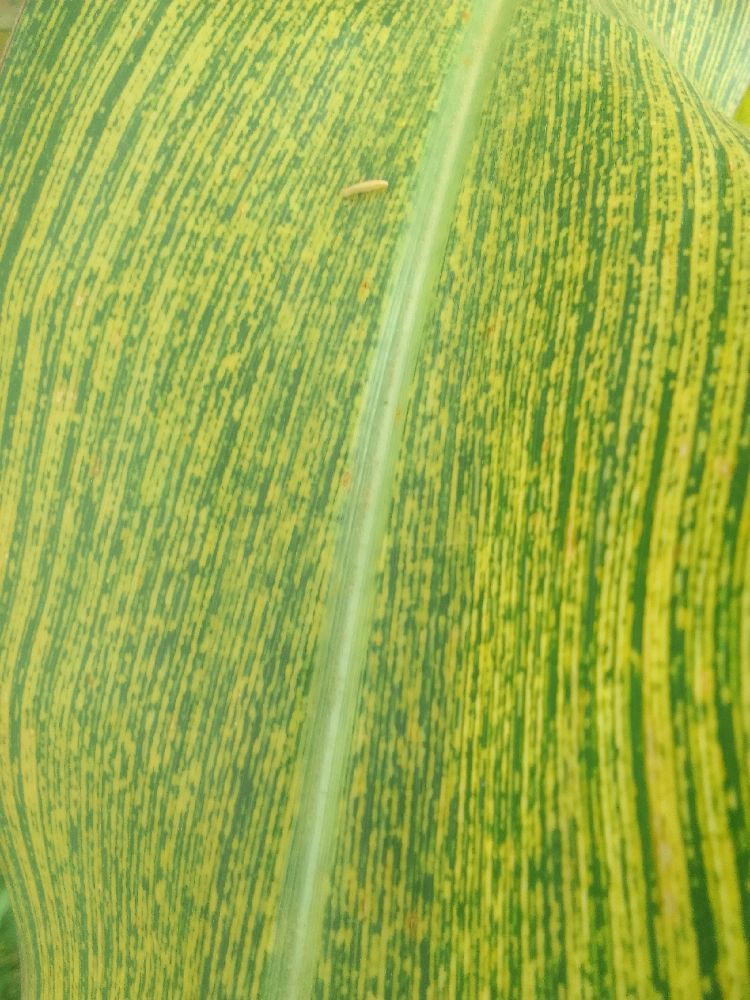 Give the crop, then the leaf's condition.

maize, maize streak virus
